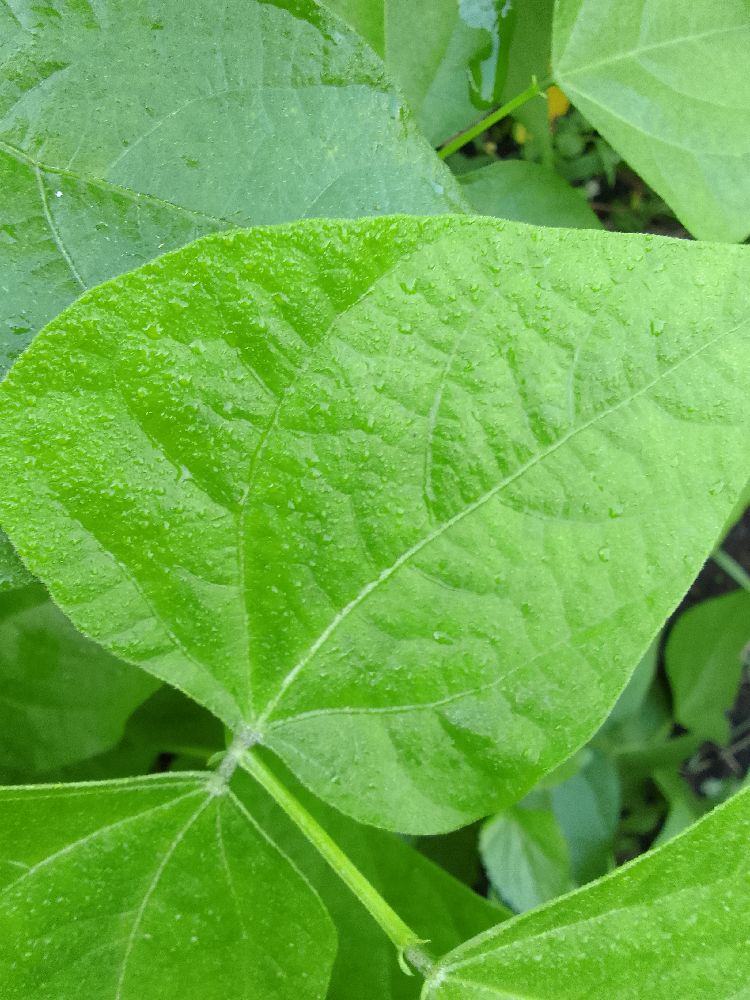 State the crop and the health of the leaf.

common bean, healthy
